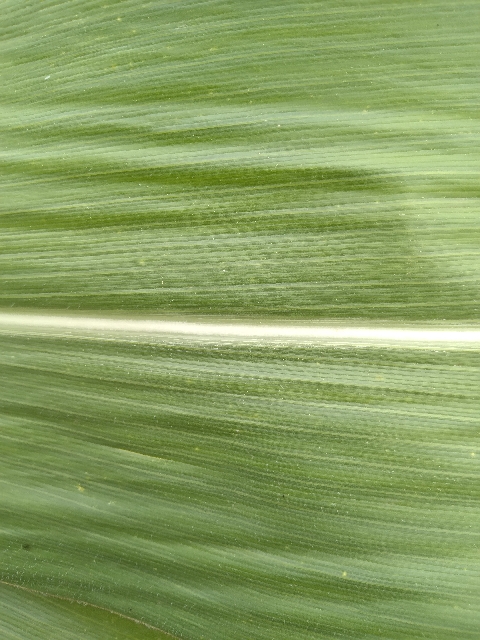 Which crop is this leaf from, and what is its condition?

maize, healthy
